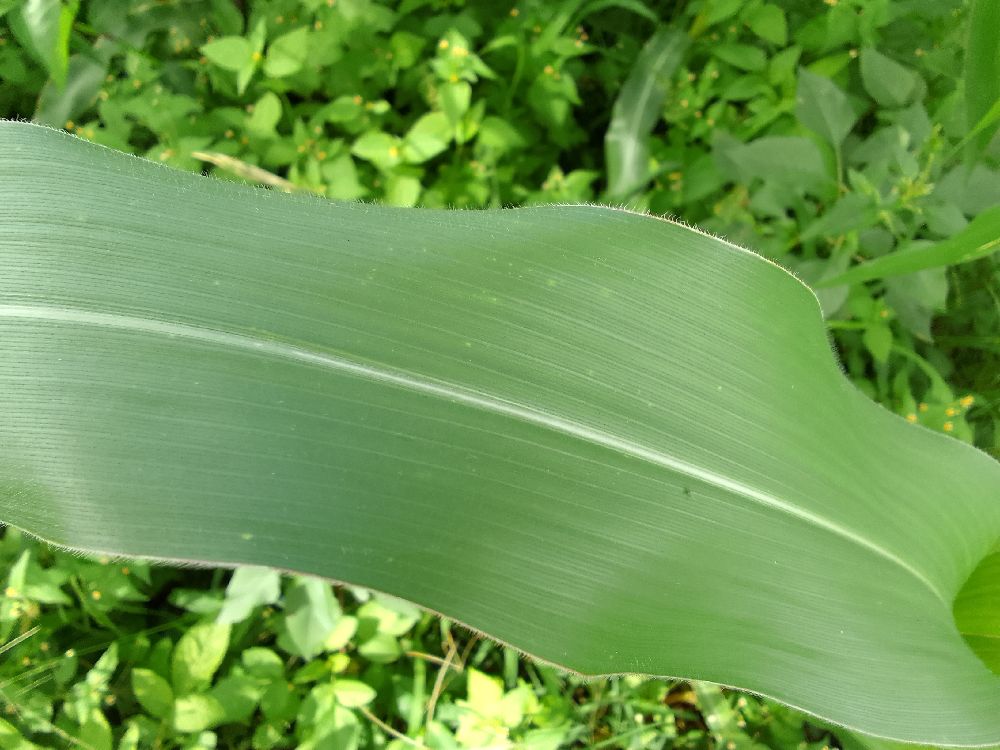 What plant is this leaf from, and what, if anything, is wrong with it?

maize, healthy
